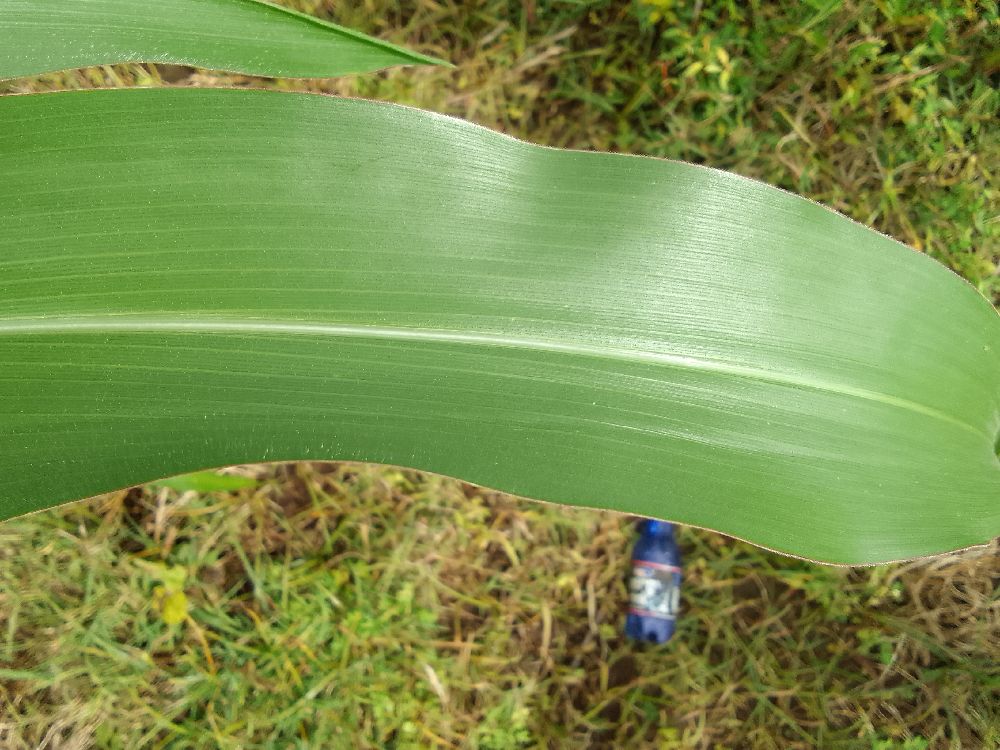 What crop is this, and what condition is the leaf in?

maize, healthy
